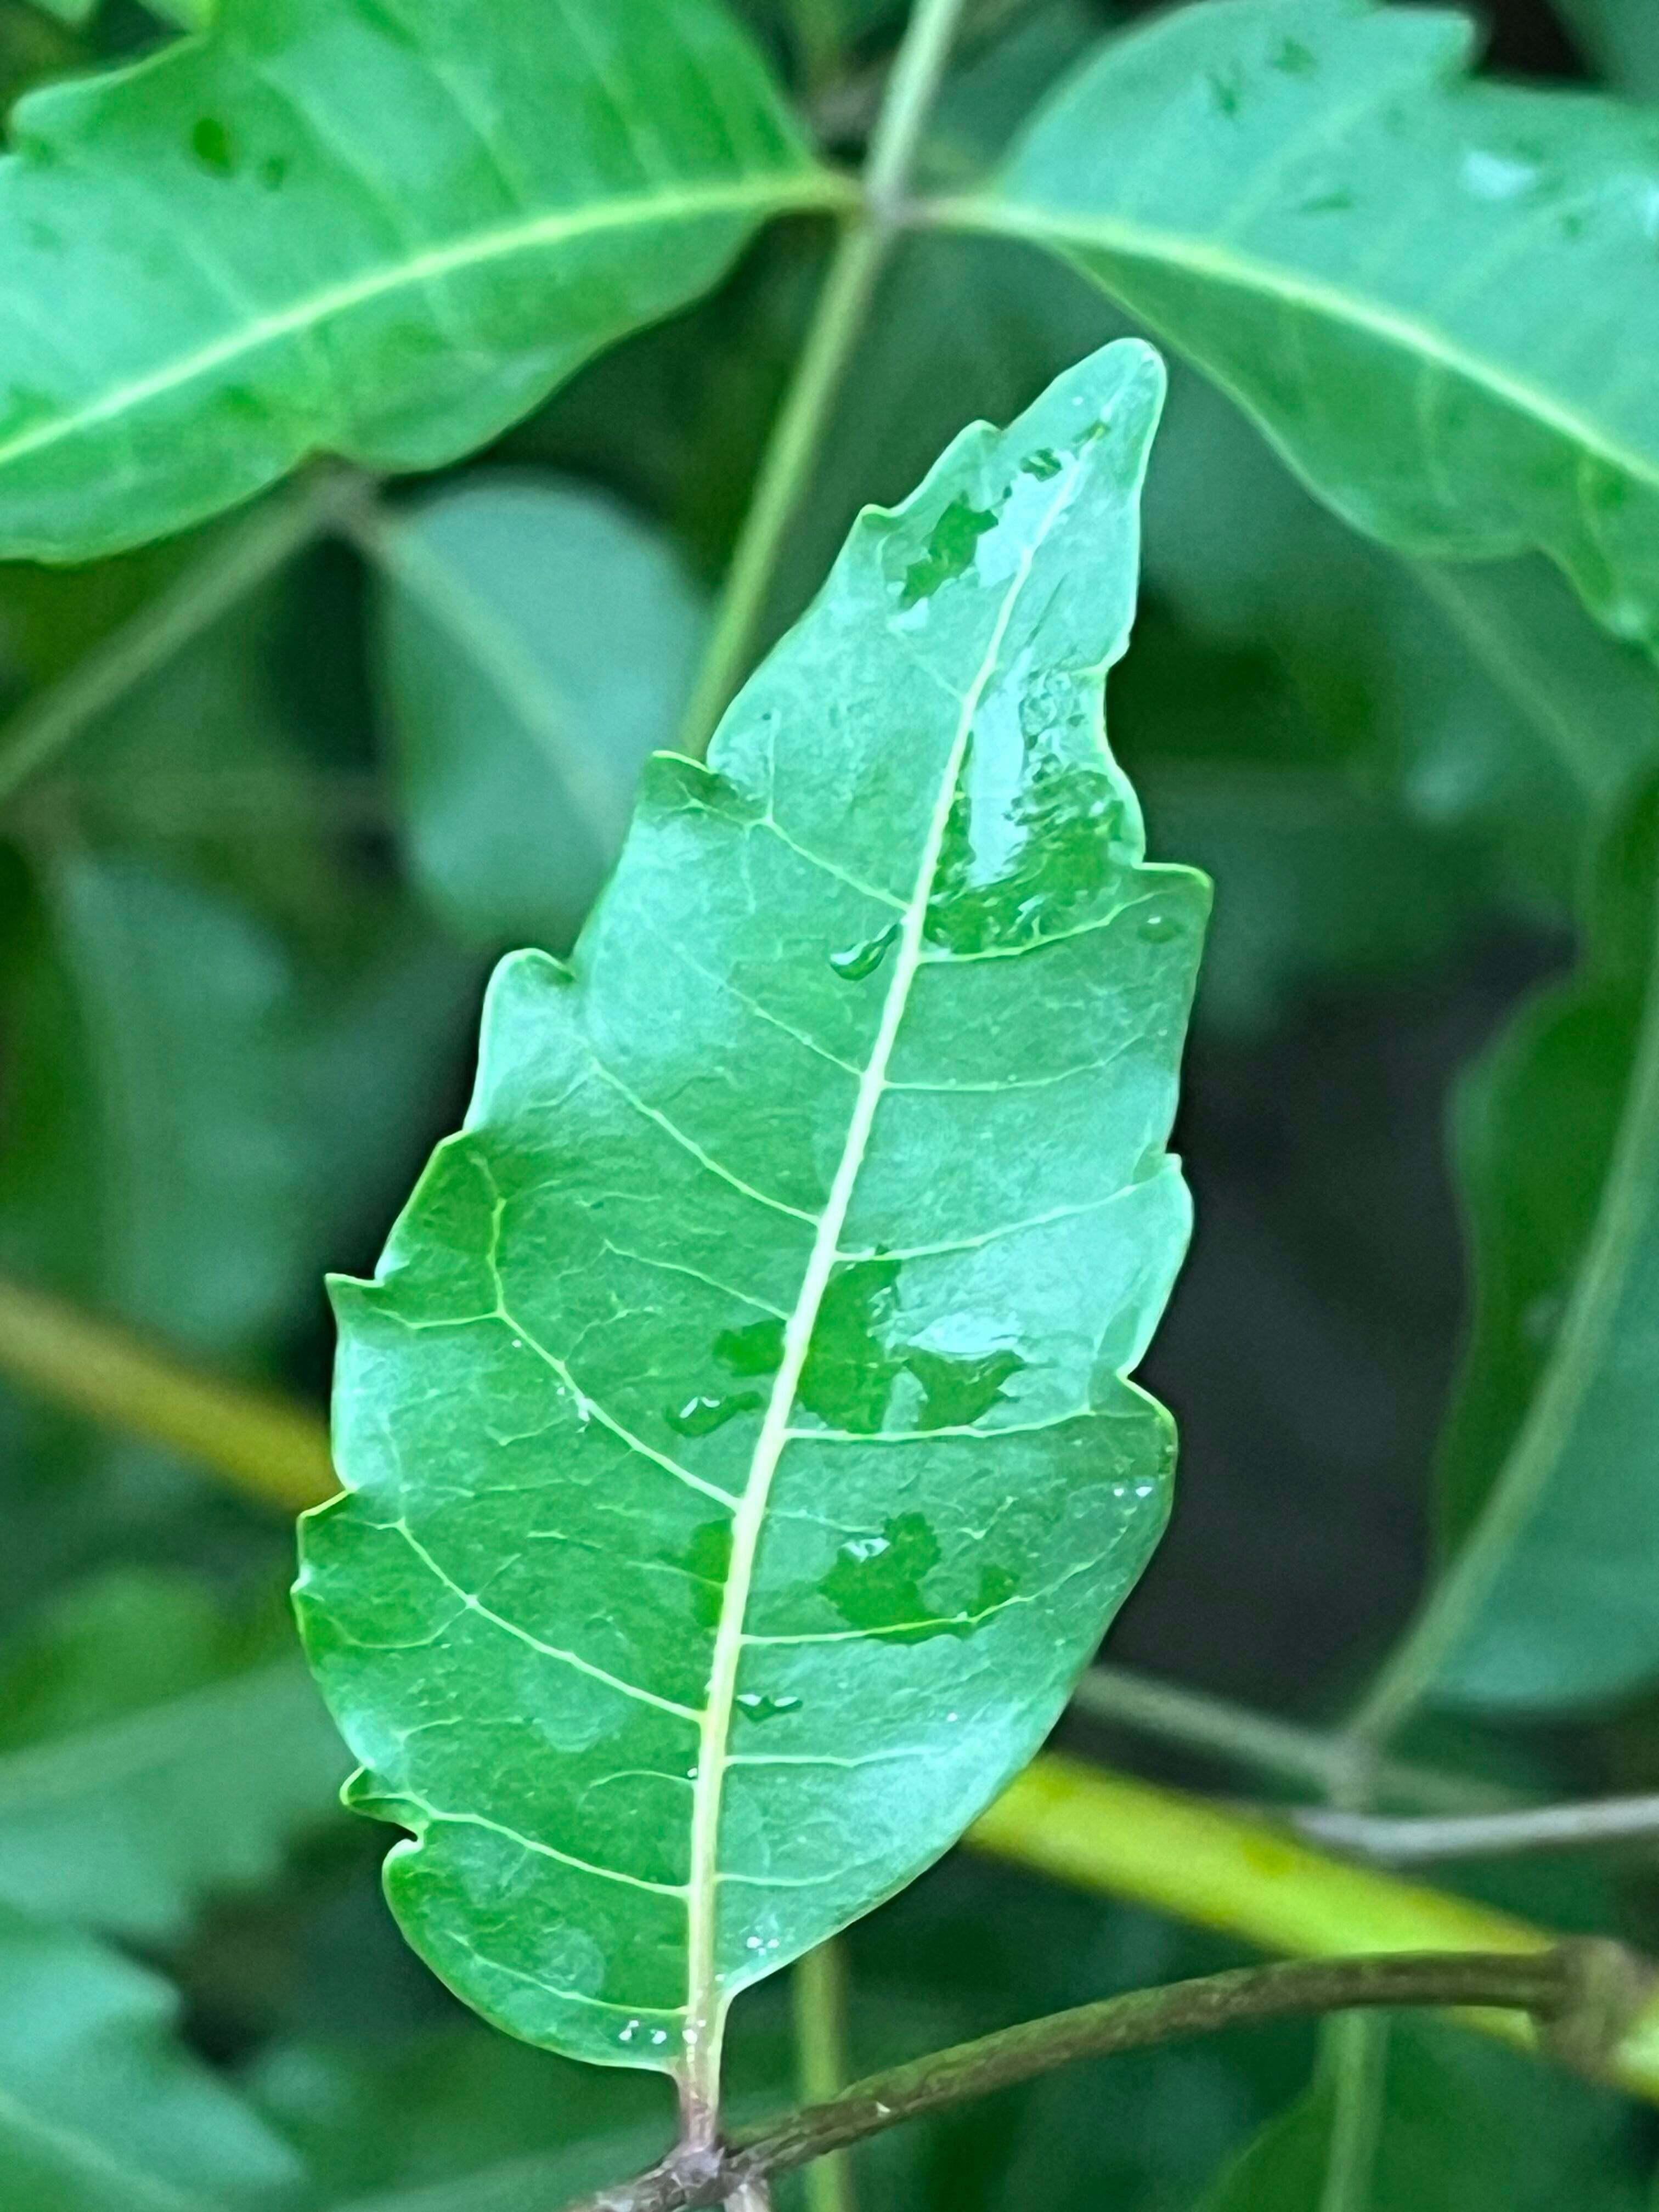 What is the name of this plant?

neem
